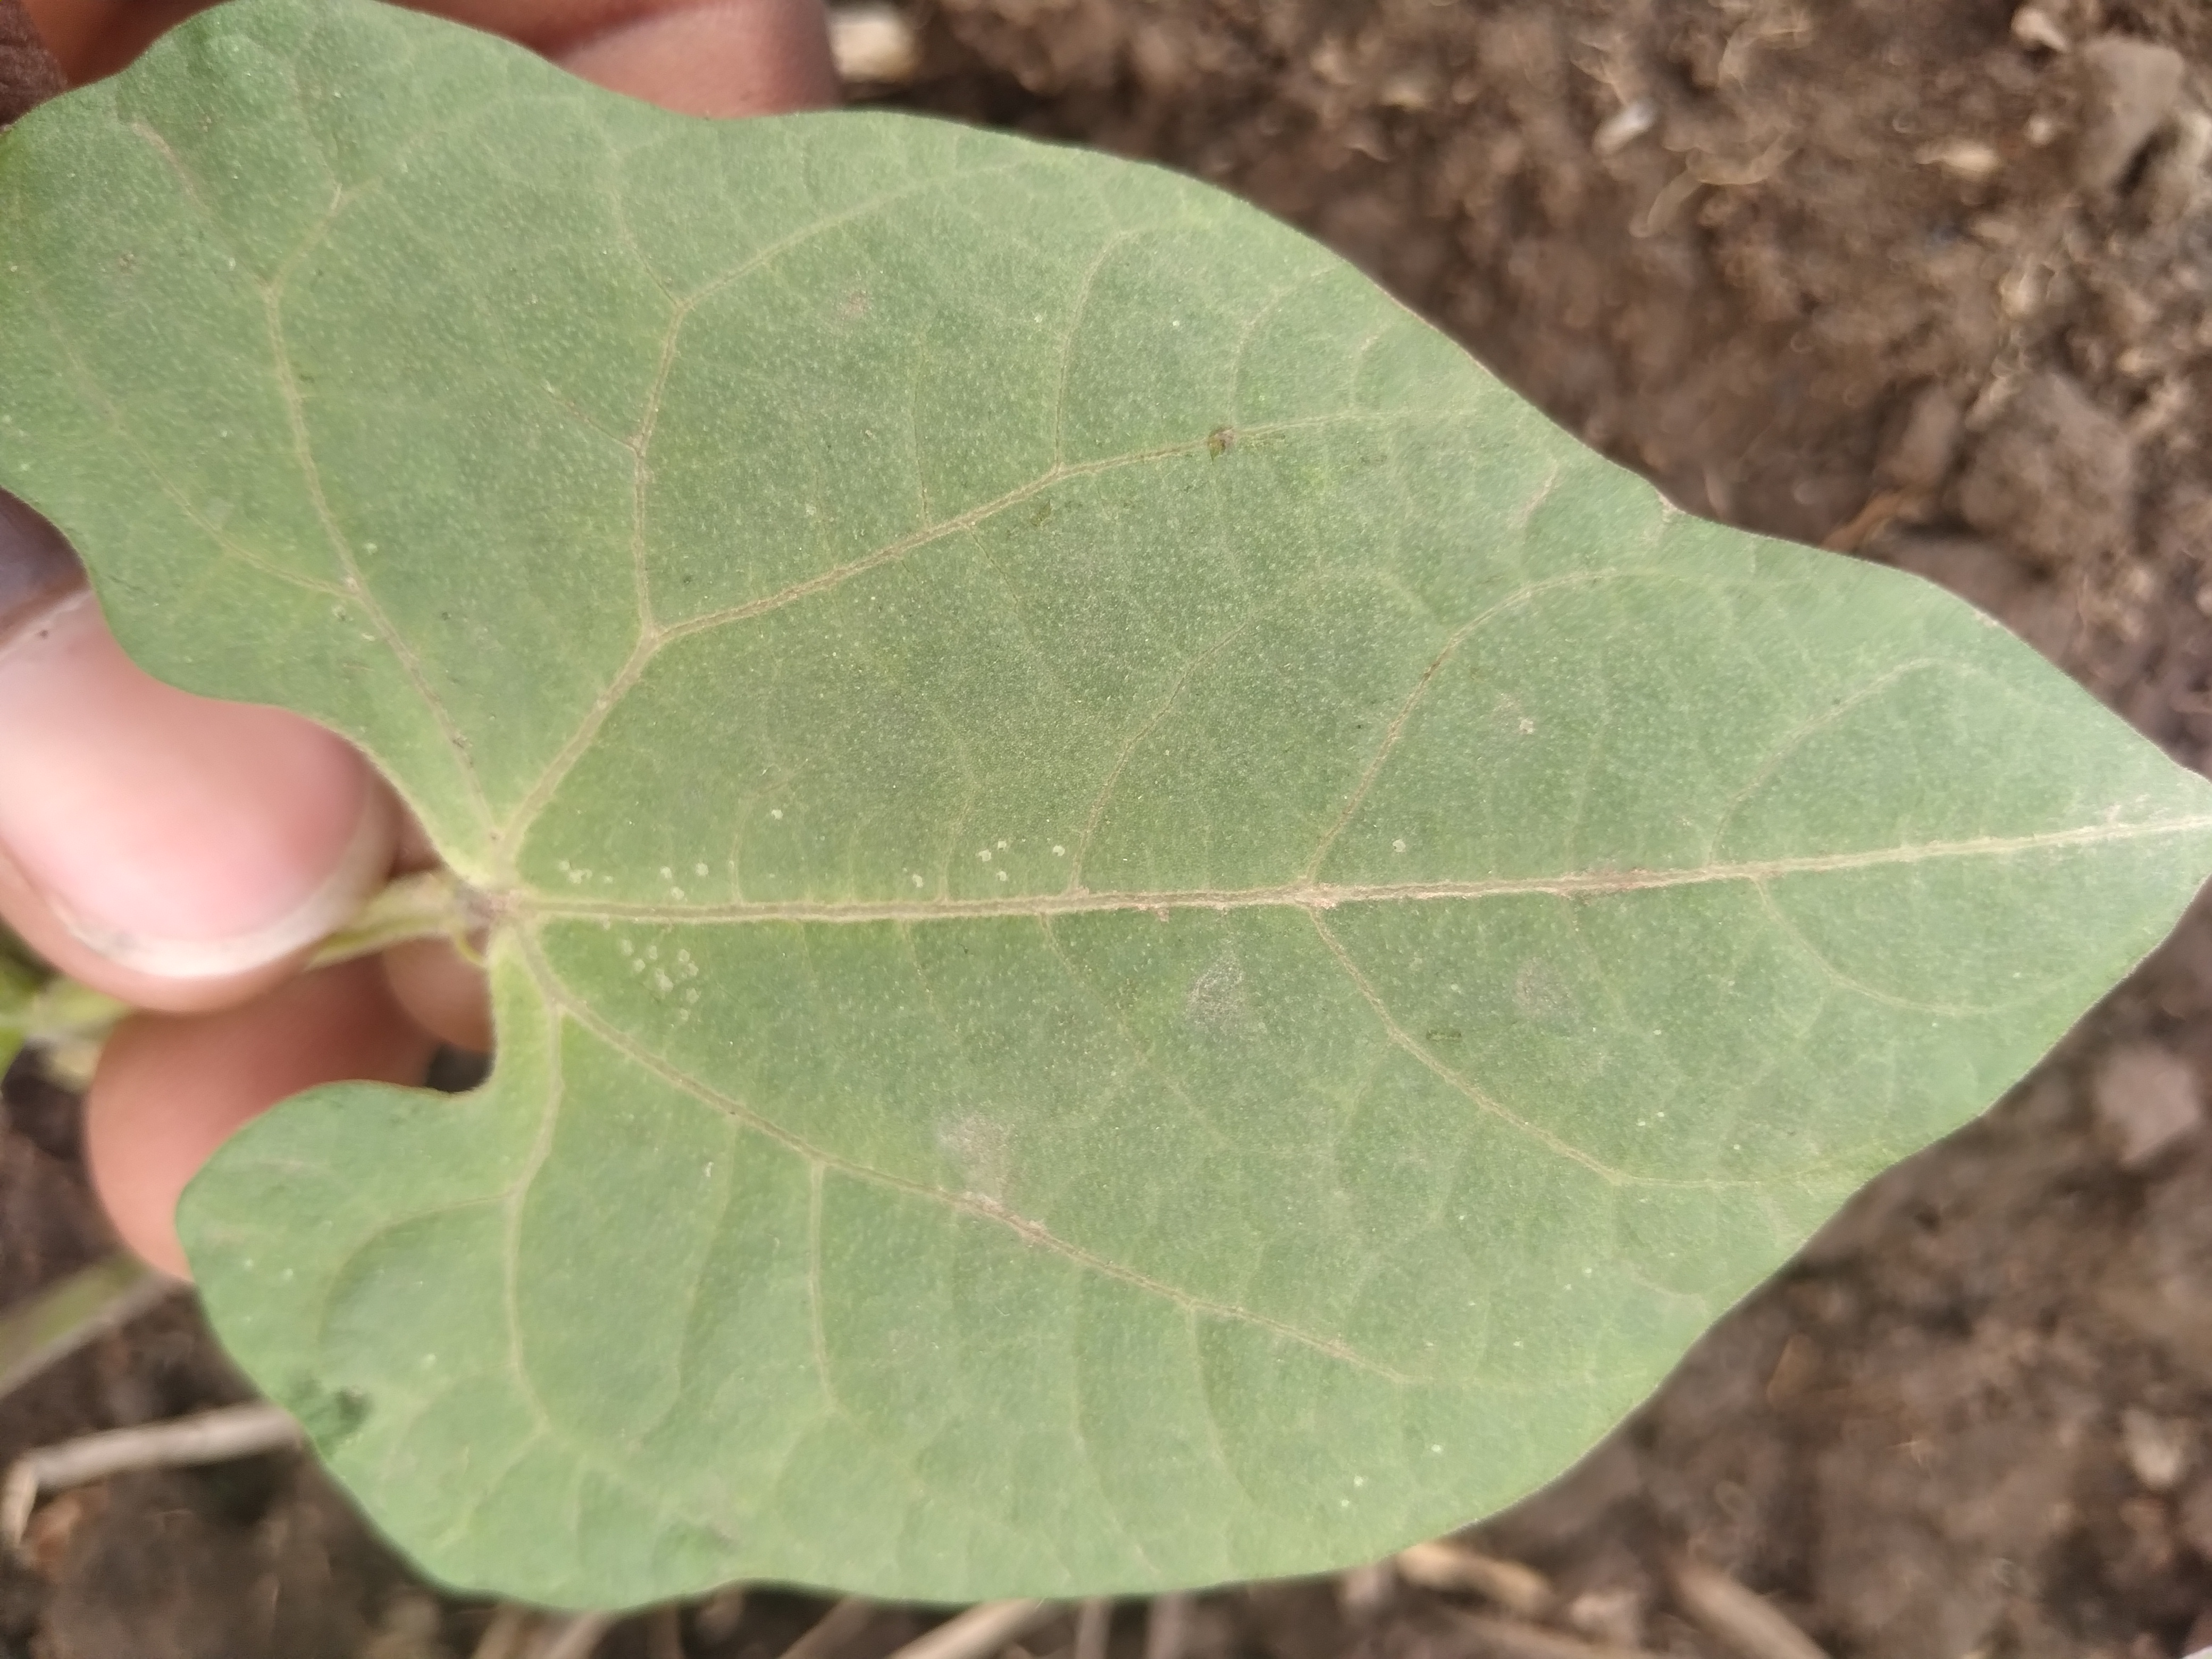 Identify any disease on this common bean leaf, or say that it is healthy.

healthy
